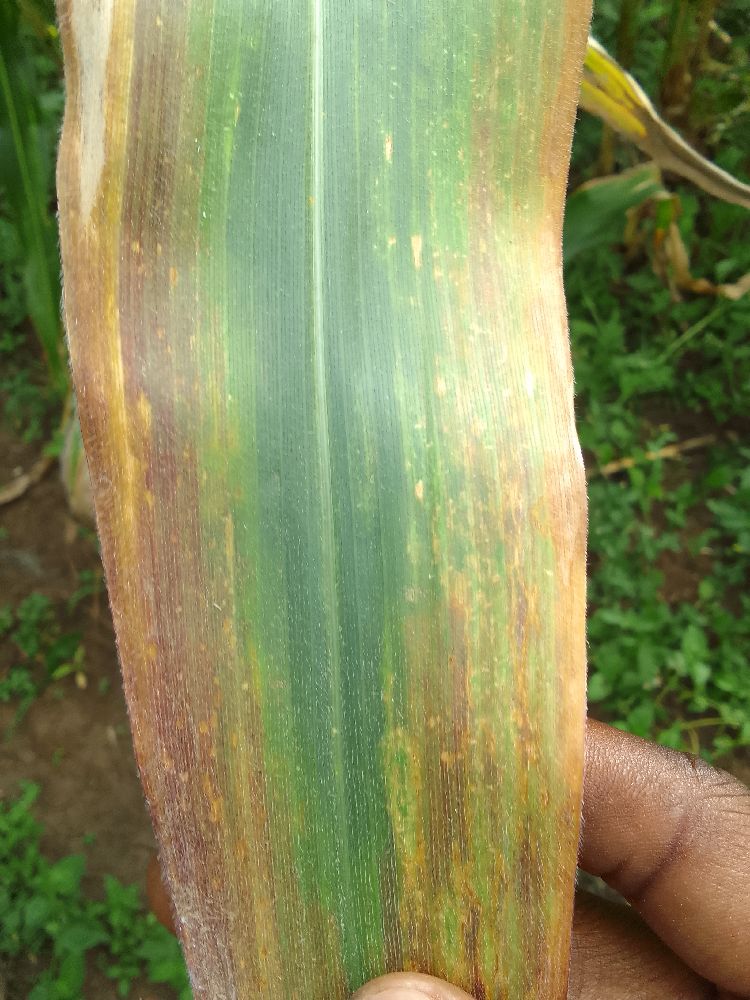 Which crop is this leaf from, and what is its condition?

maize, maize lethal necrosis
